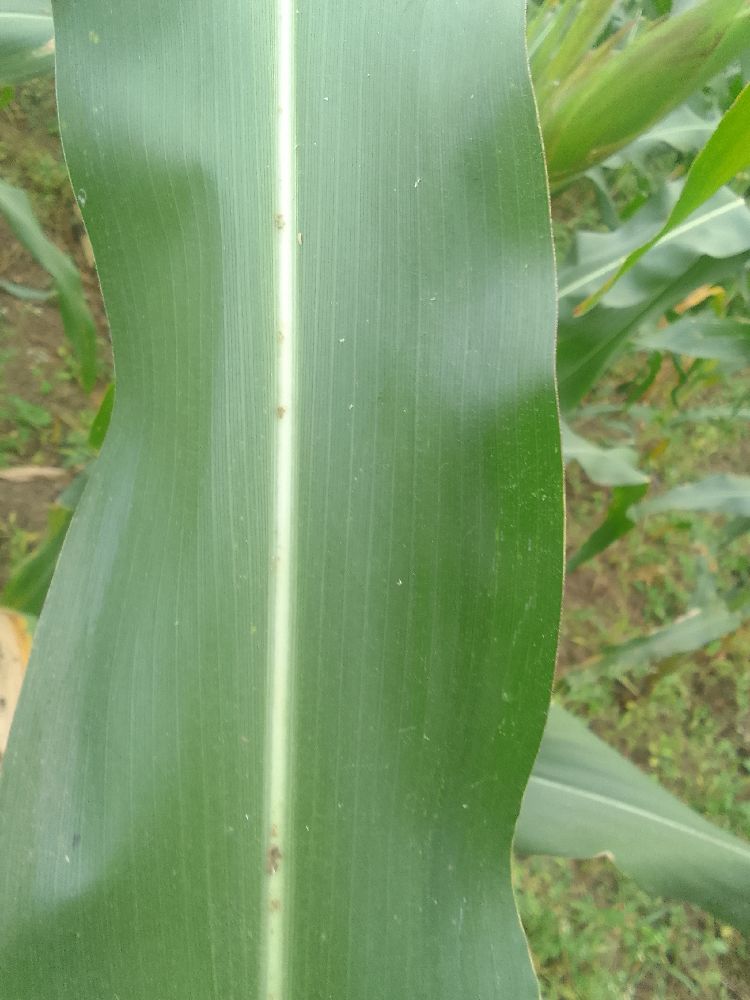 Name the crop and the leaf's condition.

maize, healthy
